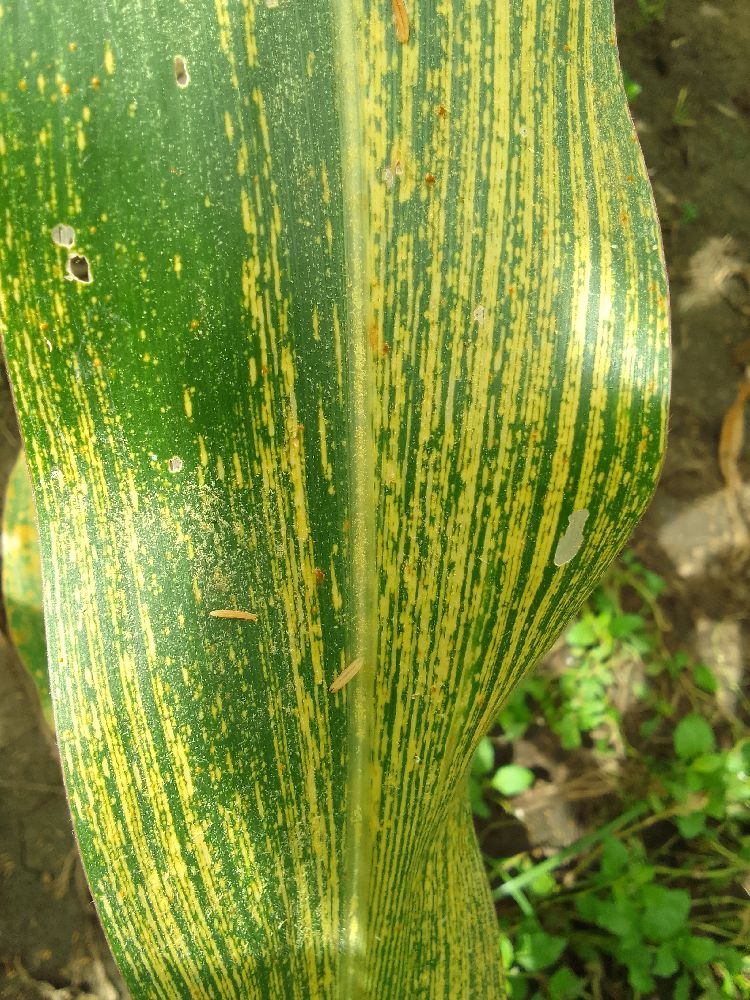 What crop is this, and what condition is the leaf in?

maize, maize streak virus
